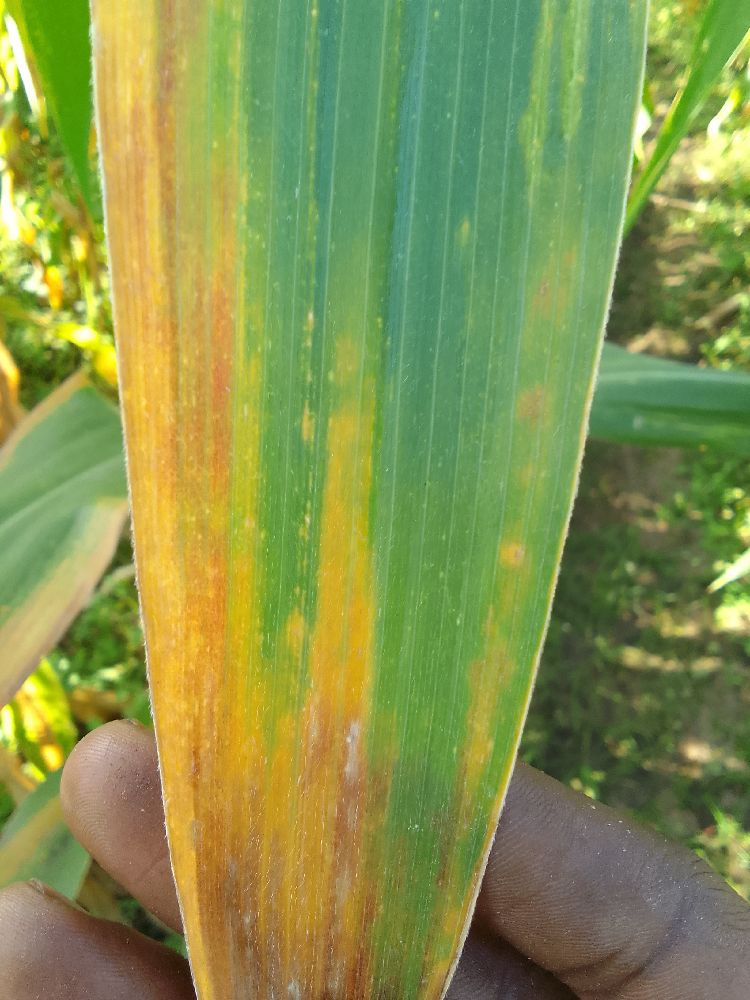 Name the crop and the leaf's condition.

maize, maize lethal necrosis
